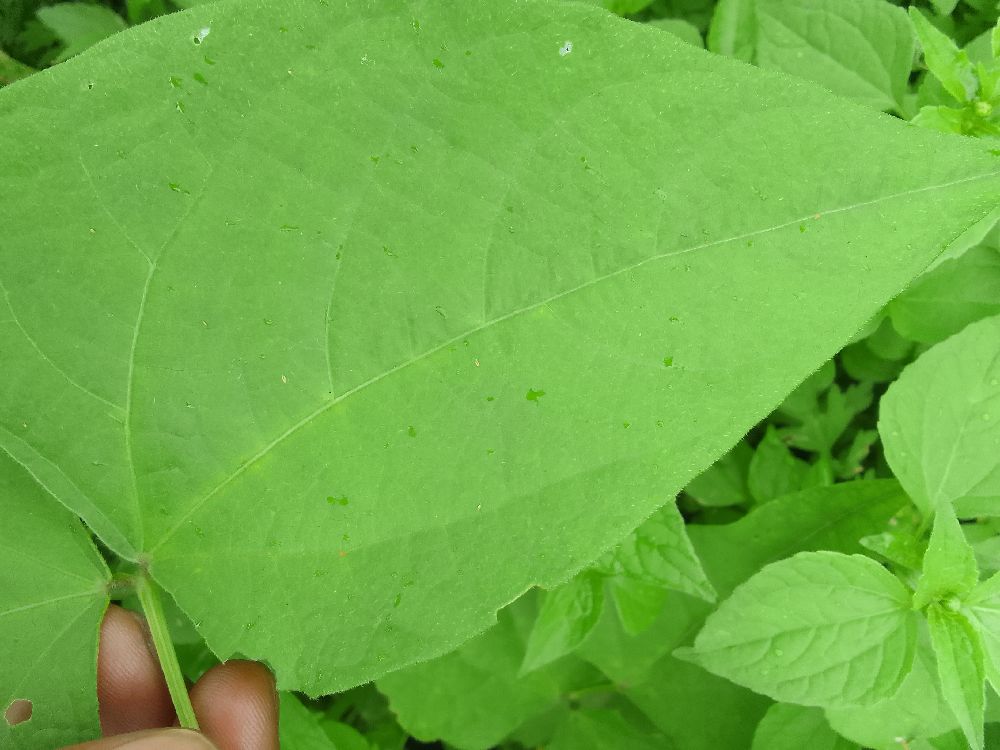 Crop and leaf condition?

common bean, healthy
